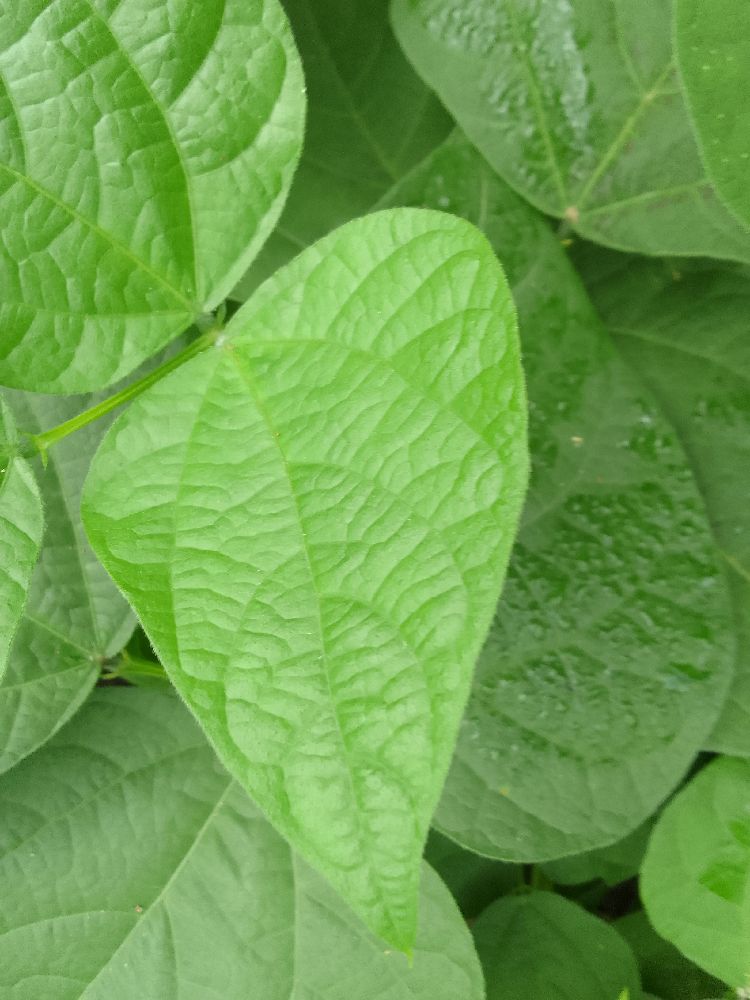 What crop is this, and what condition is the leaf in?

common bean, healthy
